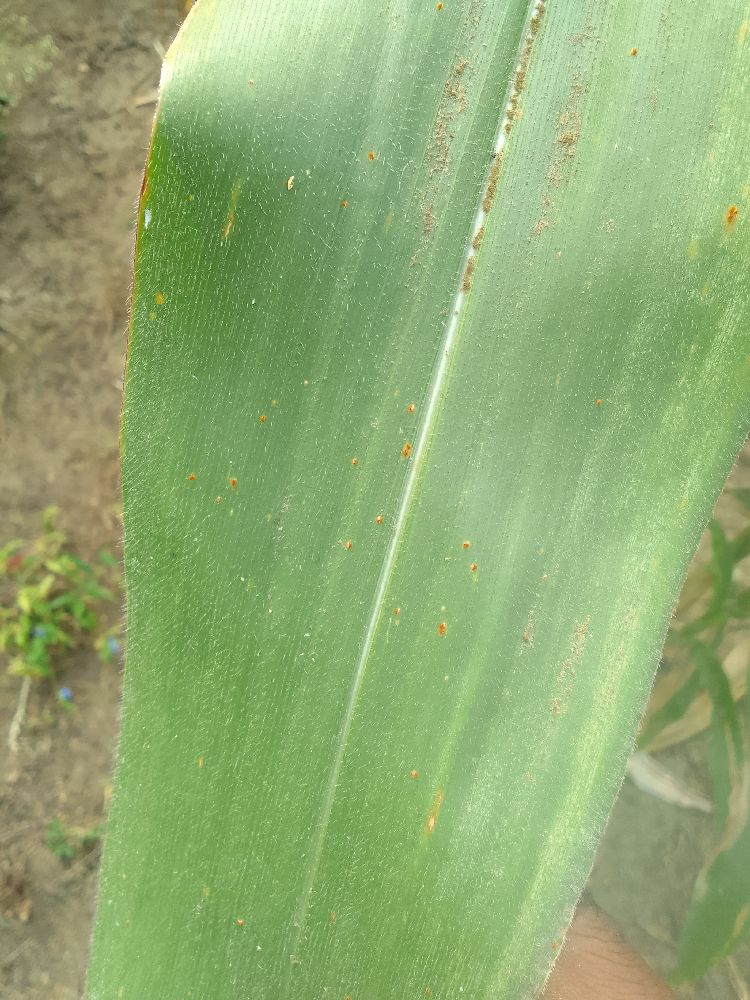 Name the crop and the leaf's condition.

maize, healthy
